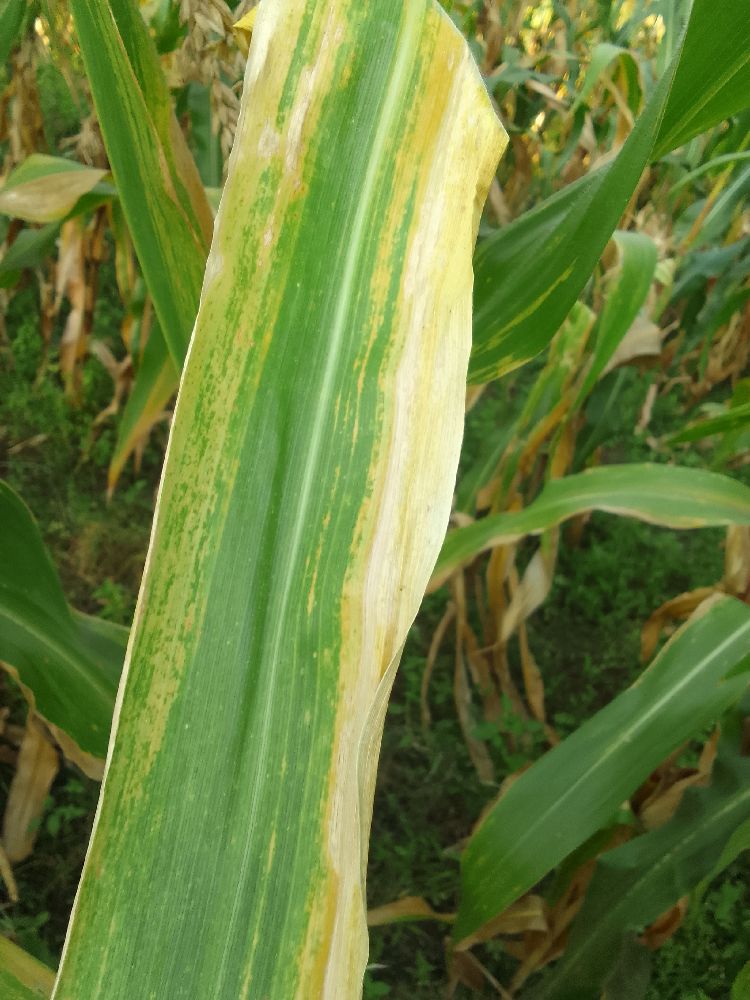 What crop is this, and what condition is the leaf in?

maize, maize lethal necrosis
